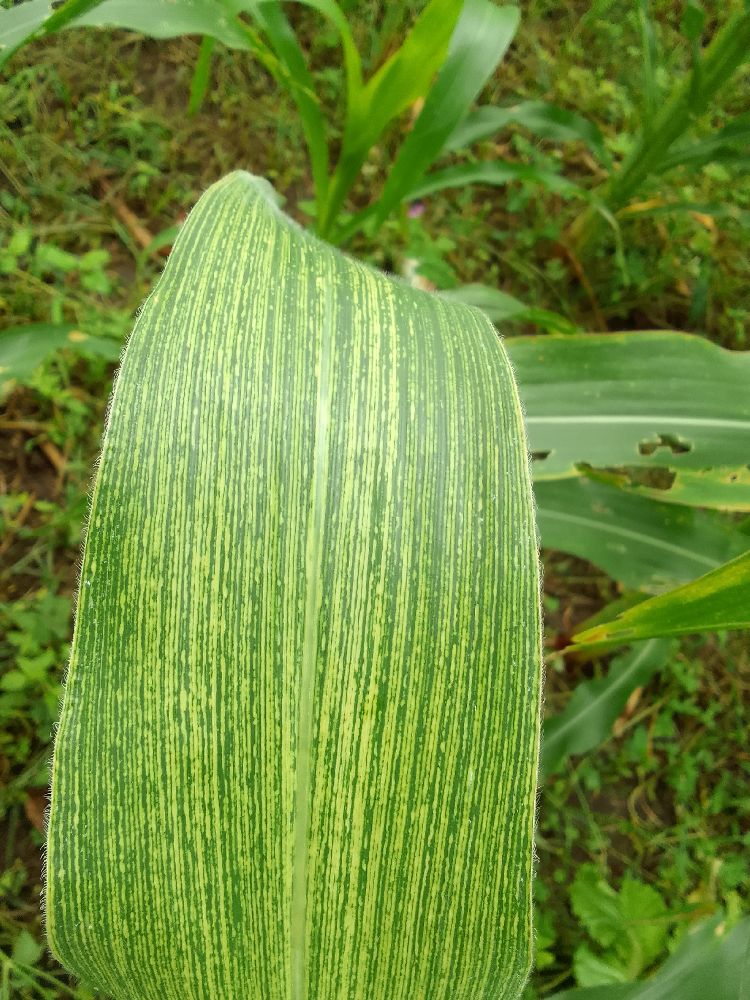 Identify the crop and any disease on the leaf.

maize, healthy
